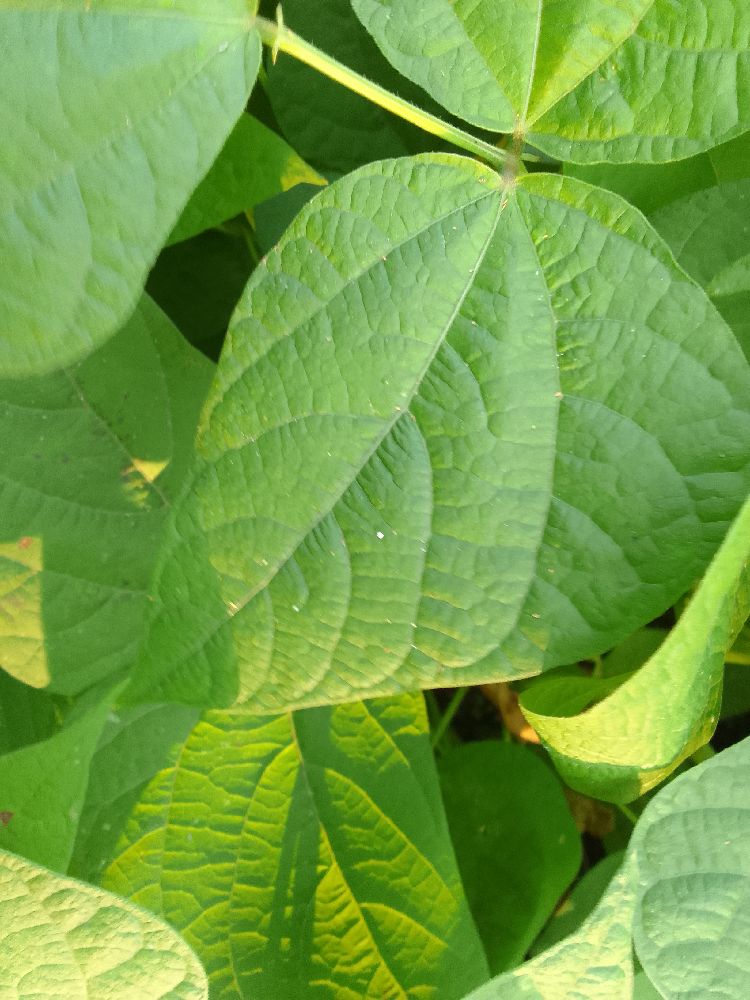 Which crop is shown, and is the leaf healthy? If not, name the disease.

common bean, healthy
